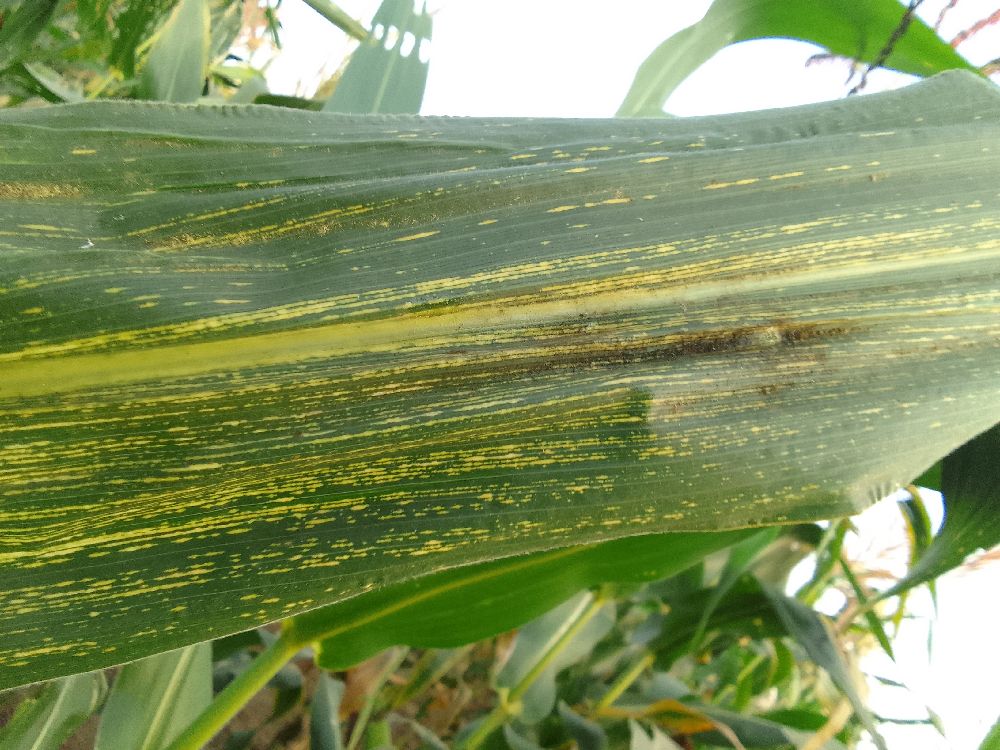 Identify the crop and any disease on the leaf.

maize, maize streak virus
